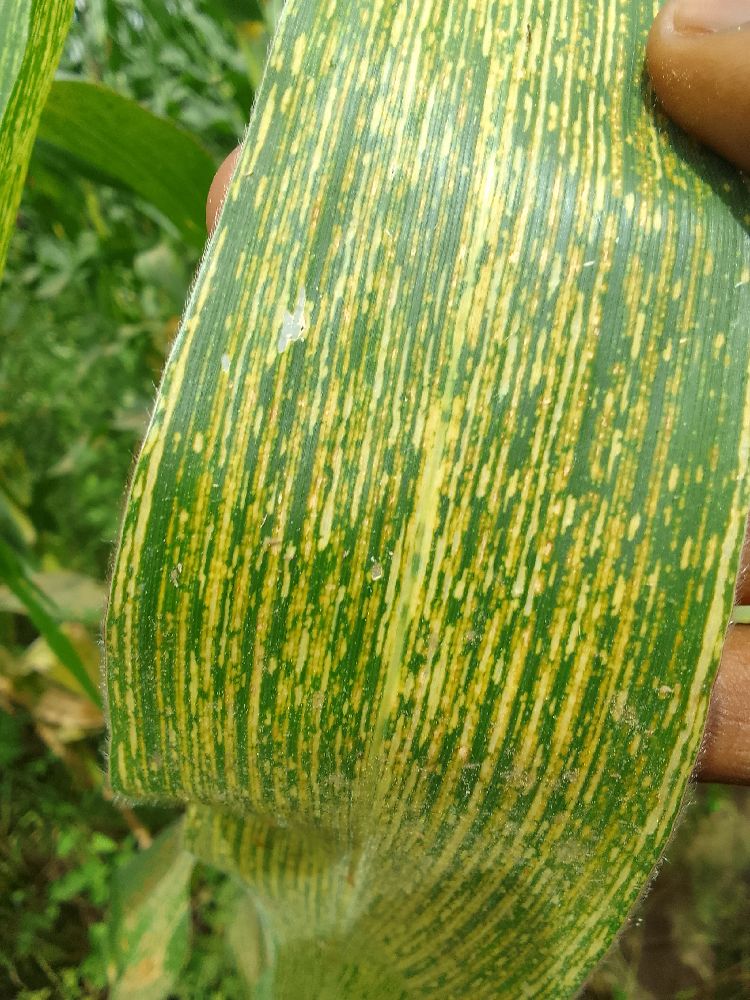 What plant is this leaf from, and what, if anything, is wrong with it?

maize, maize streak virus
